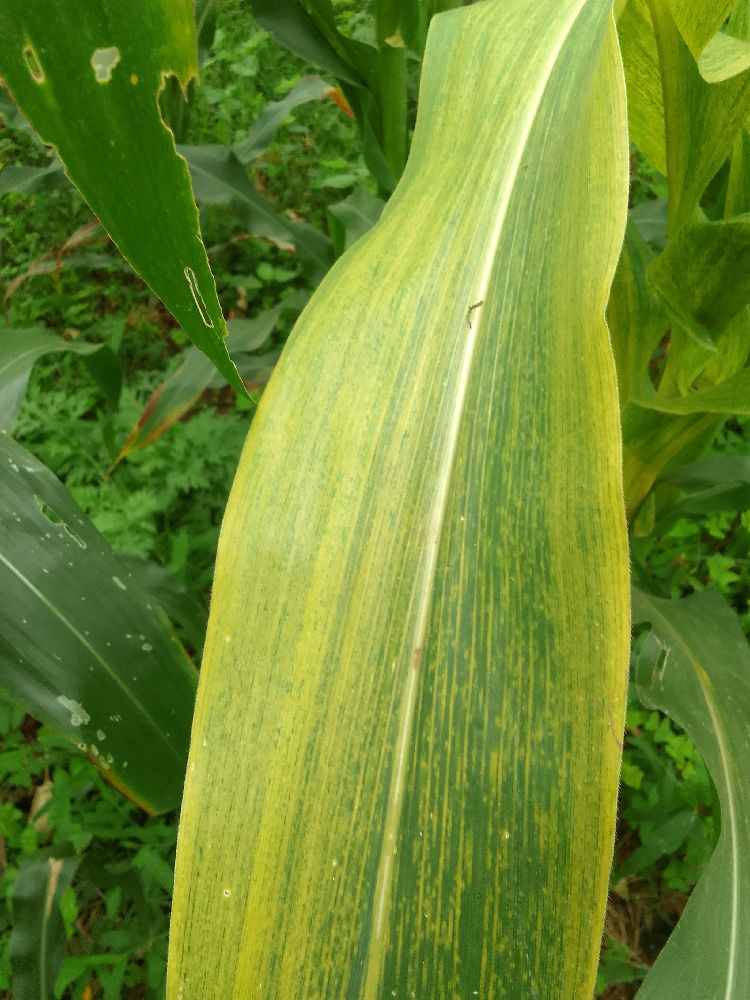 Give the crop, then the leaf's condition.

maize, maize lethal necrosis
